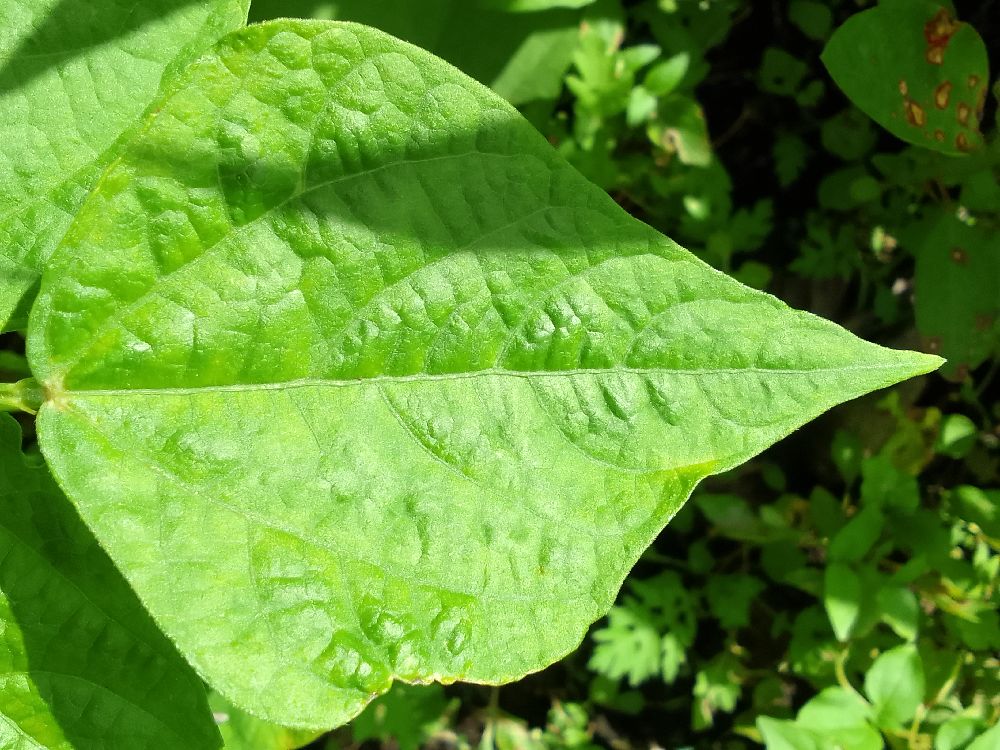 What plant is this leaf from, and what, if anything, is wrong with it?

common bean, healthy
